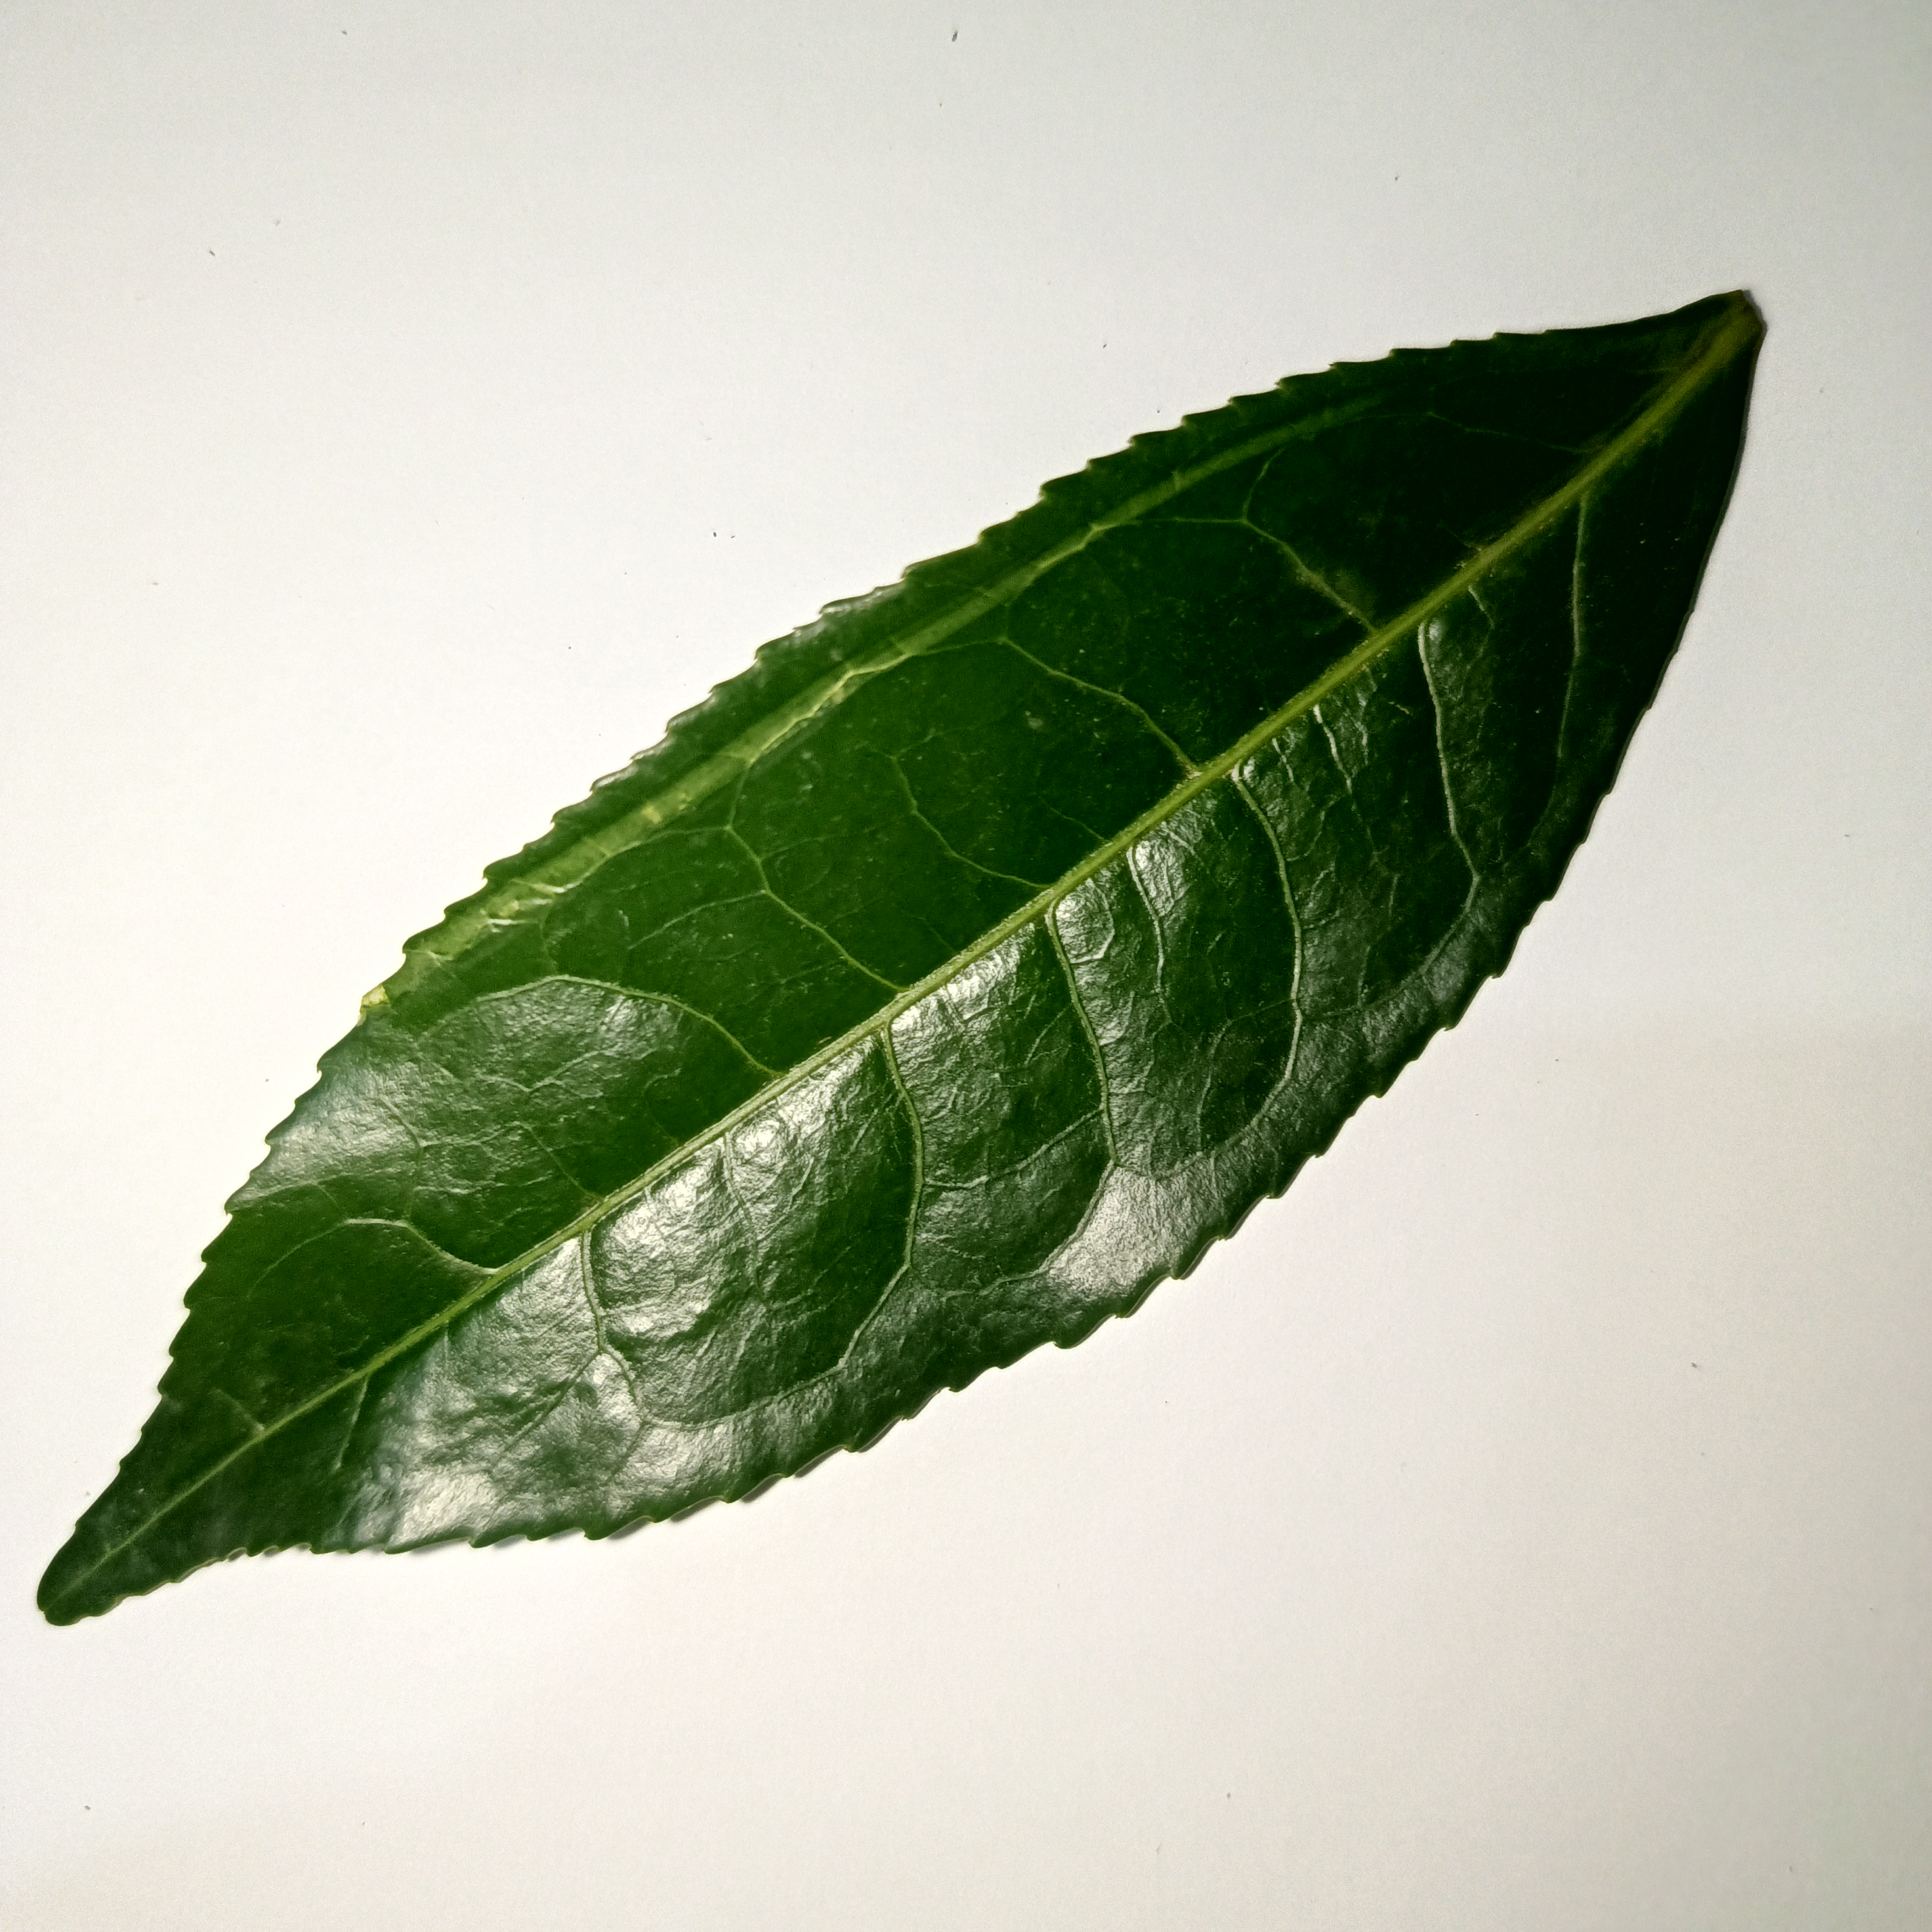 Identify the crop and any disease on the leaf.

tea, healthy
